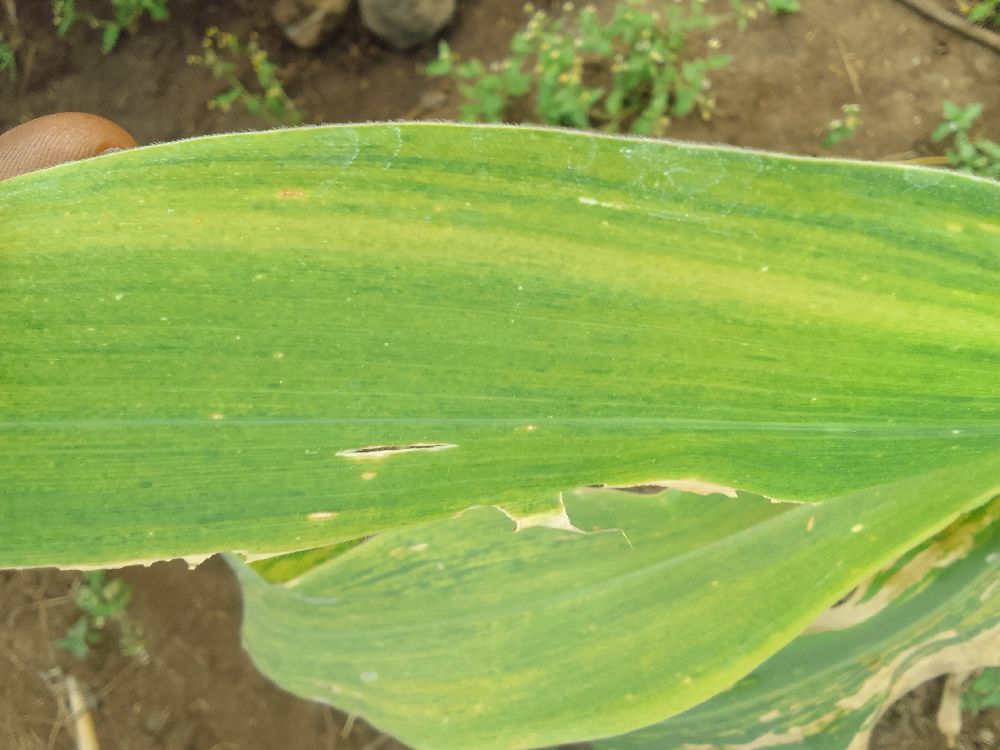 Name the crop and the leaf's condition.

maize, maize lethal necrosis
